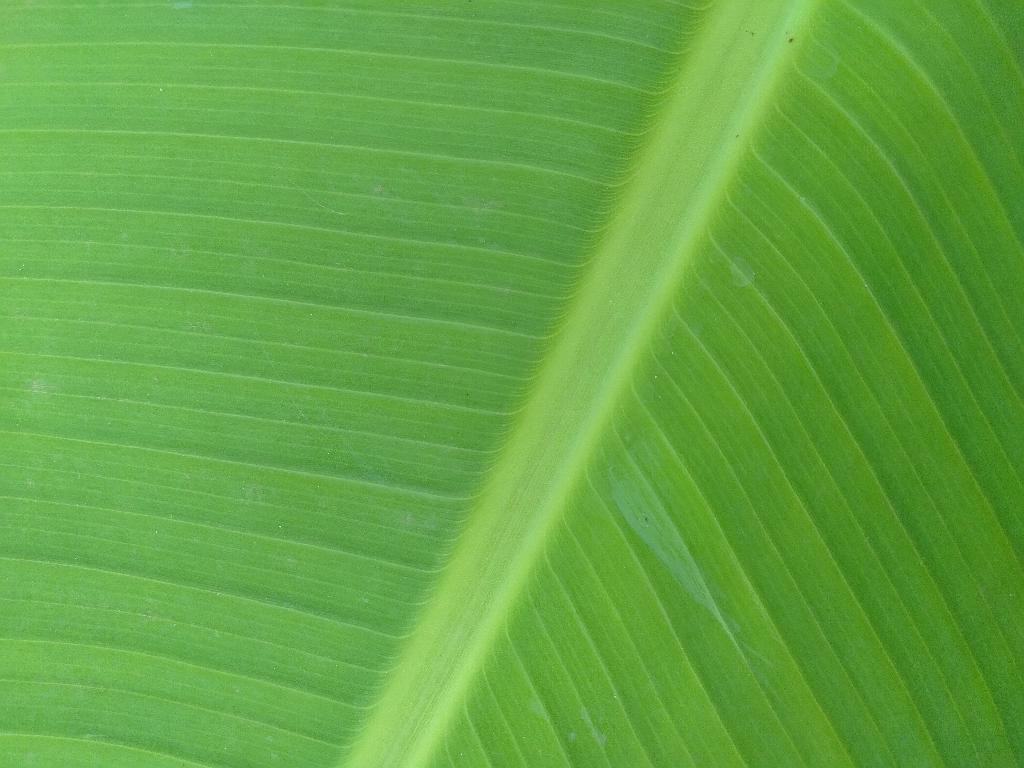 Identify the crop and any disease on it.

banana, healthy
